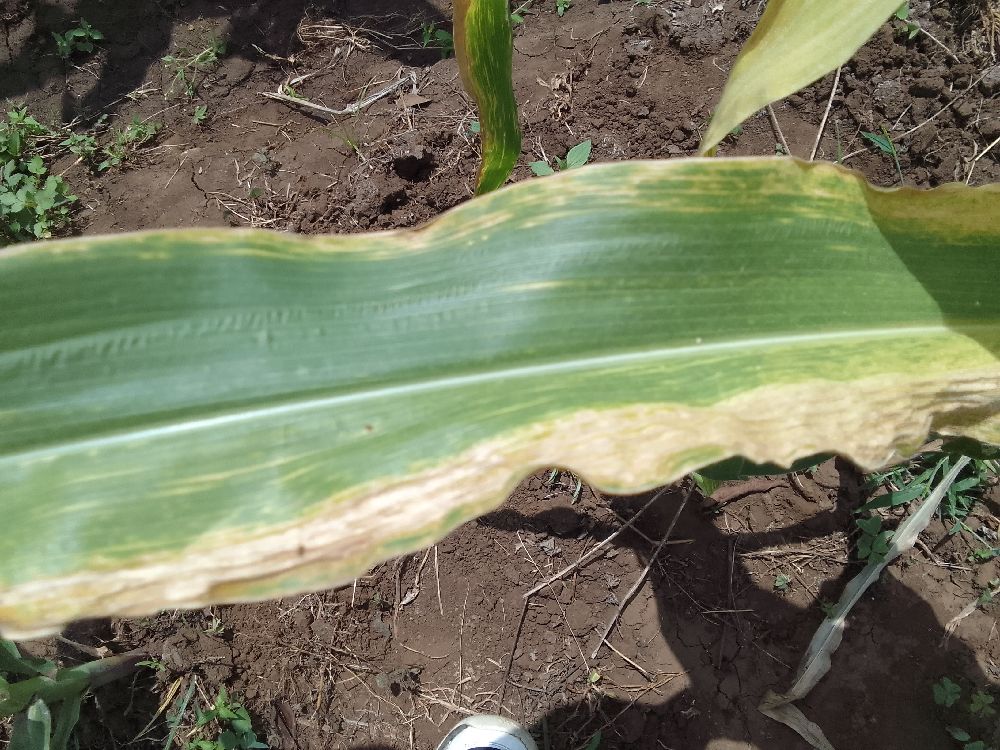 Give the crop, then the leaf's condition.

maize, maize lethal necrosis
